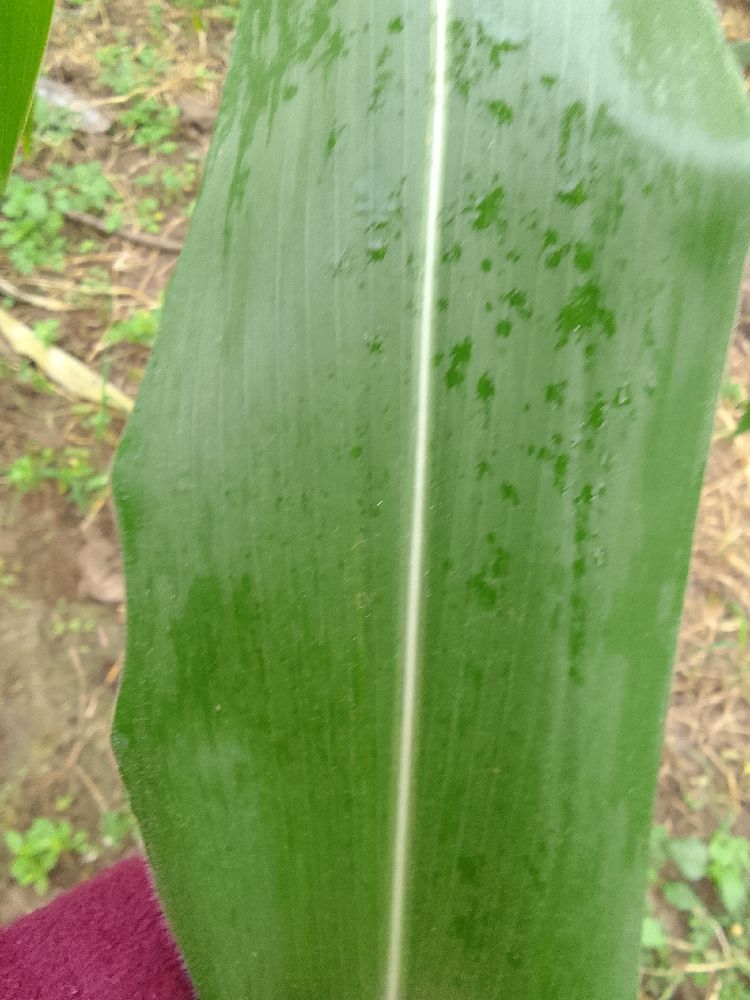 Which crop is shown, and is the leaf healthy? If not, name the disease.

maize, healthy
